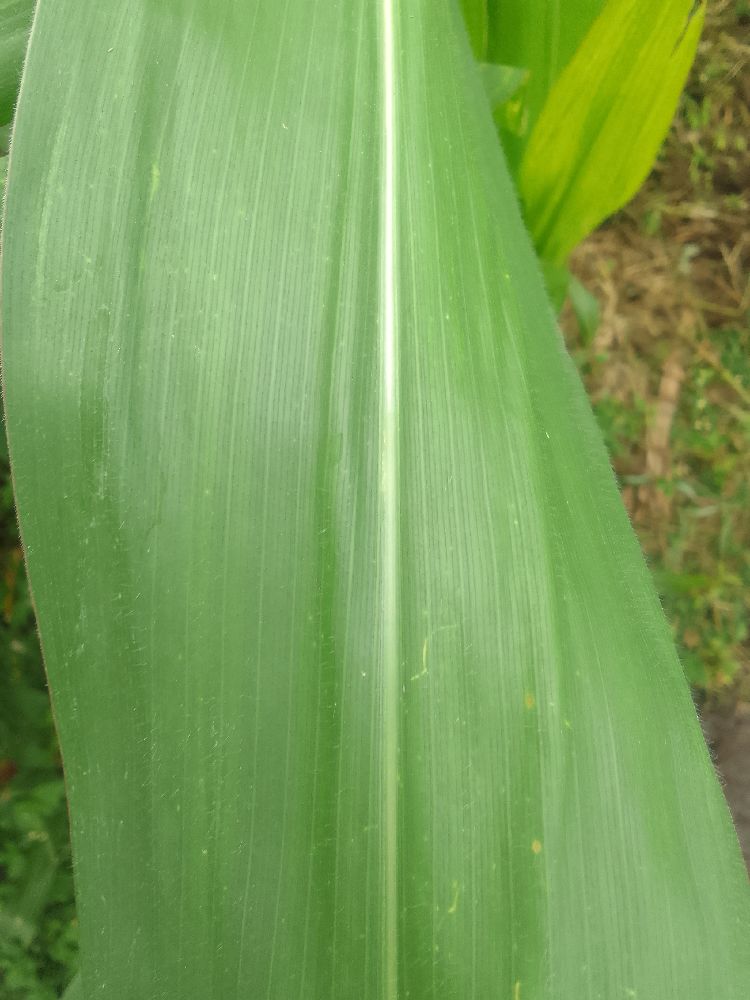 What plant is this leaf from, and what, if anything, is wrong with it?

maize, healthy
